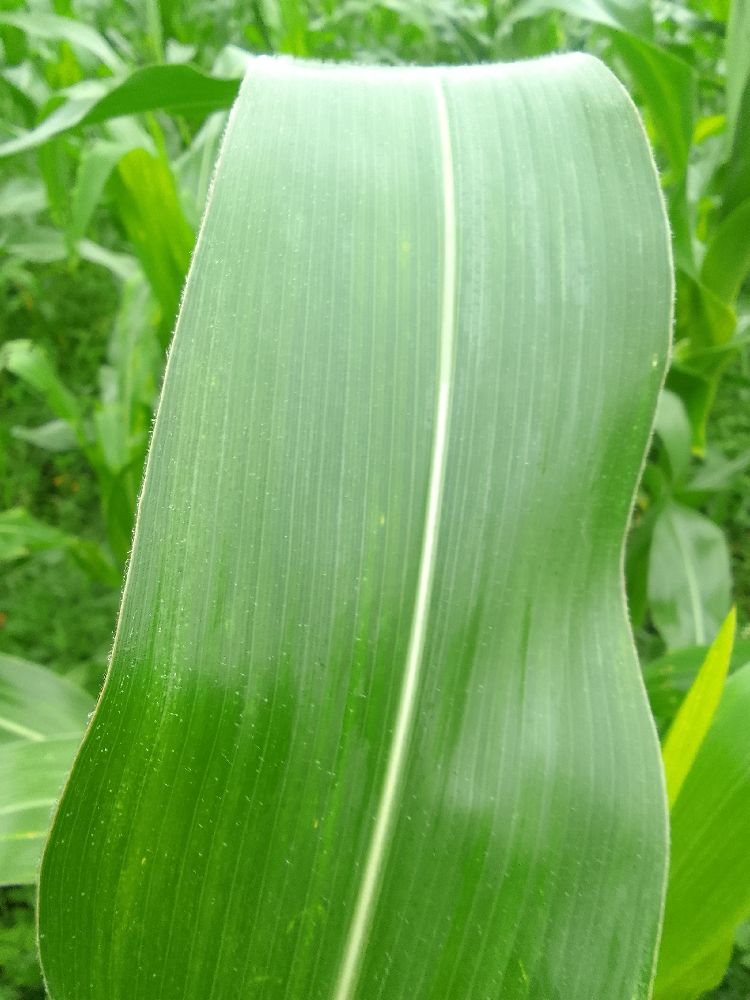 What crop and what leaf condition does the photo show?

maize, healthy
